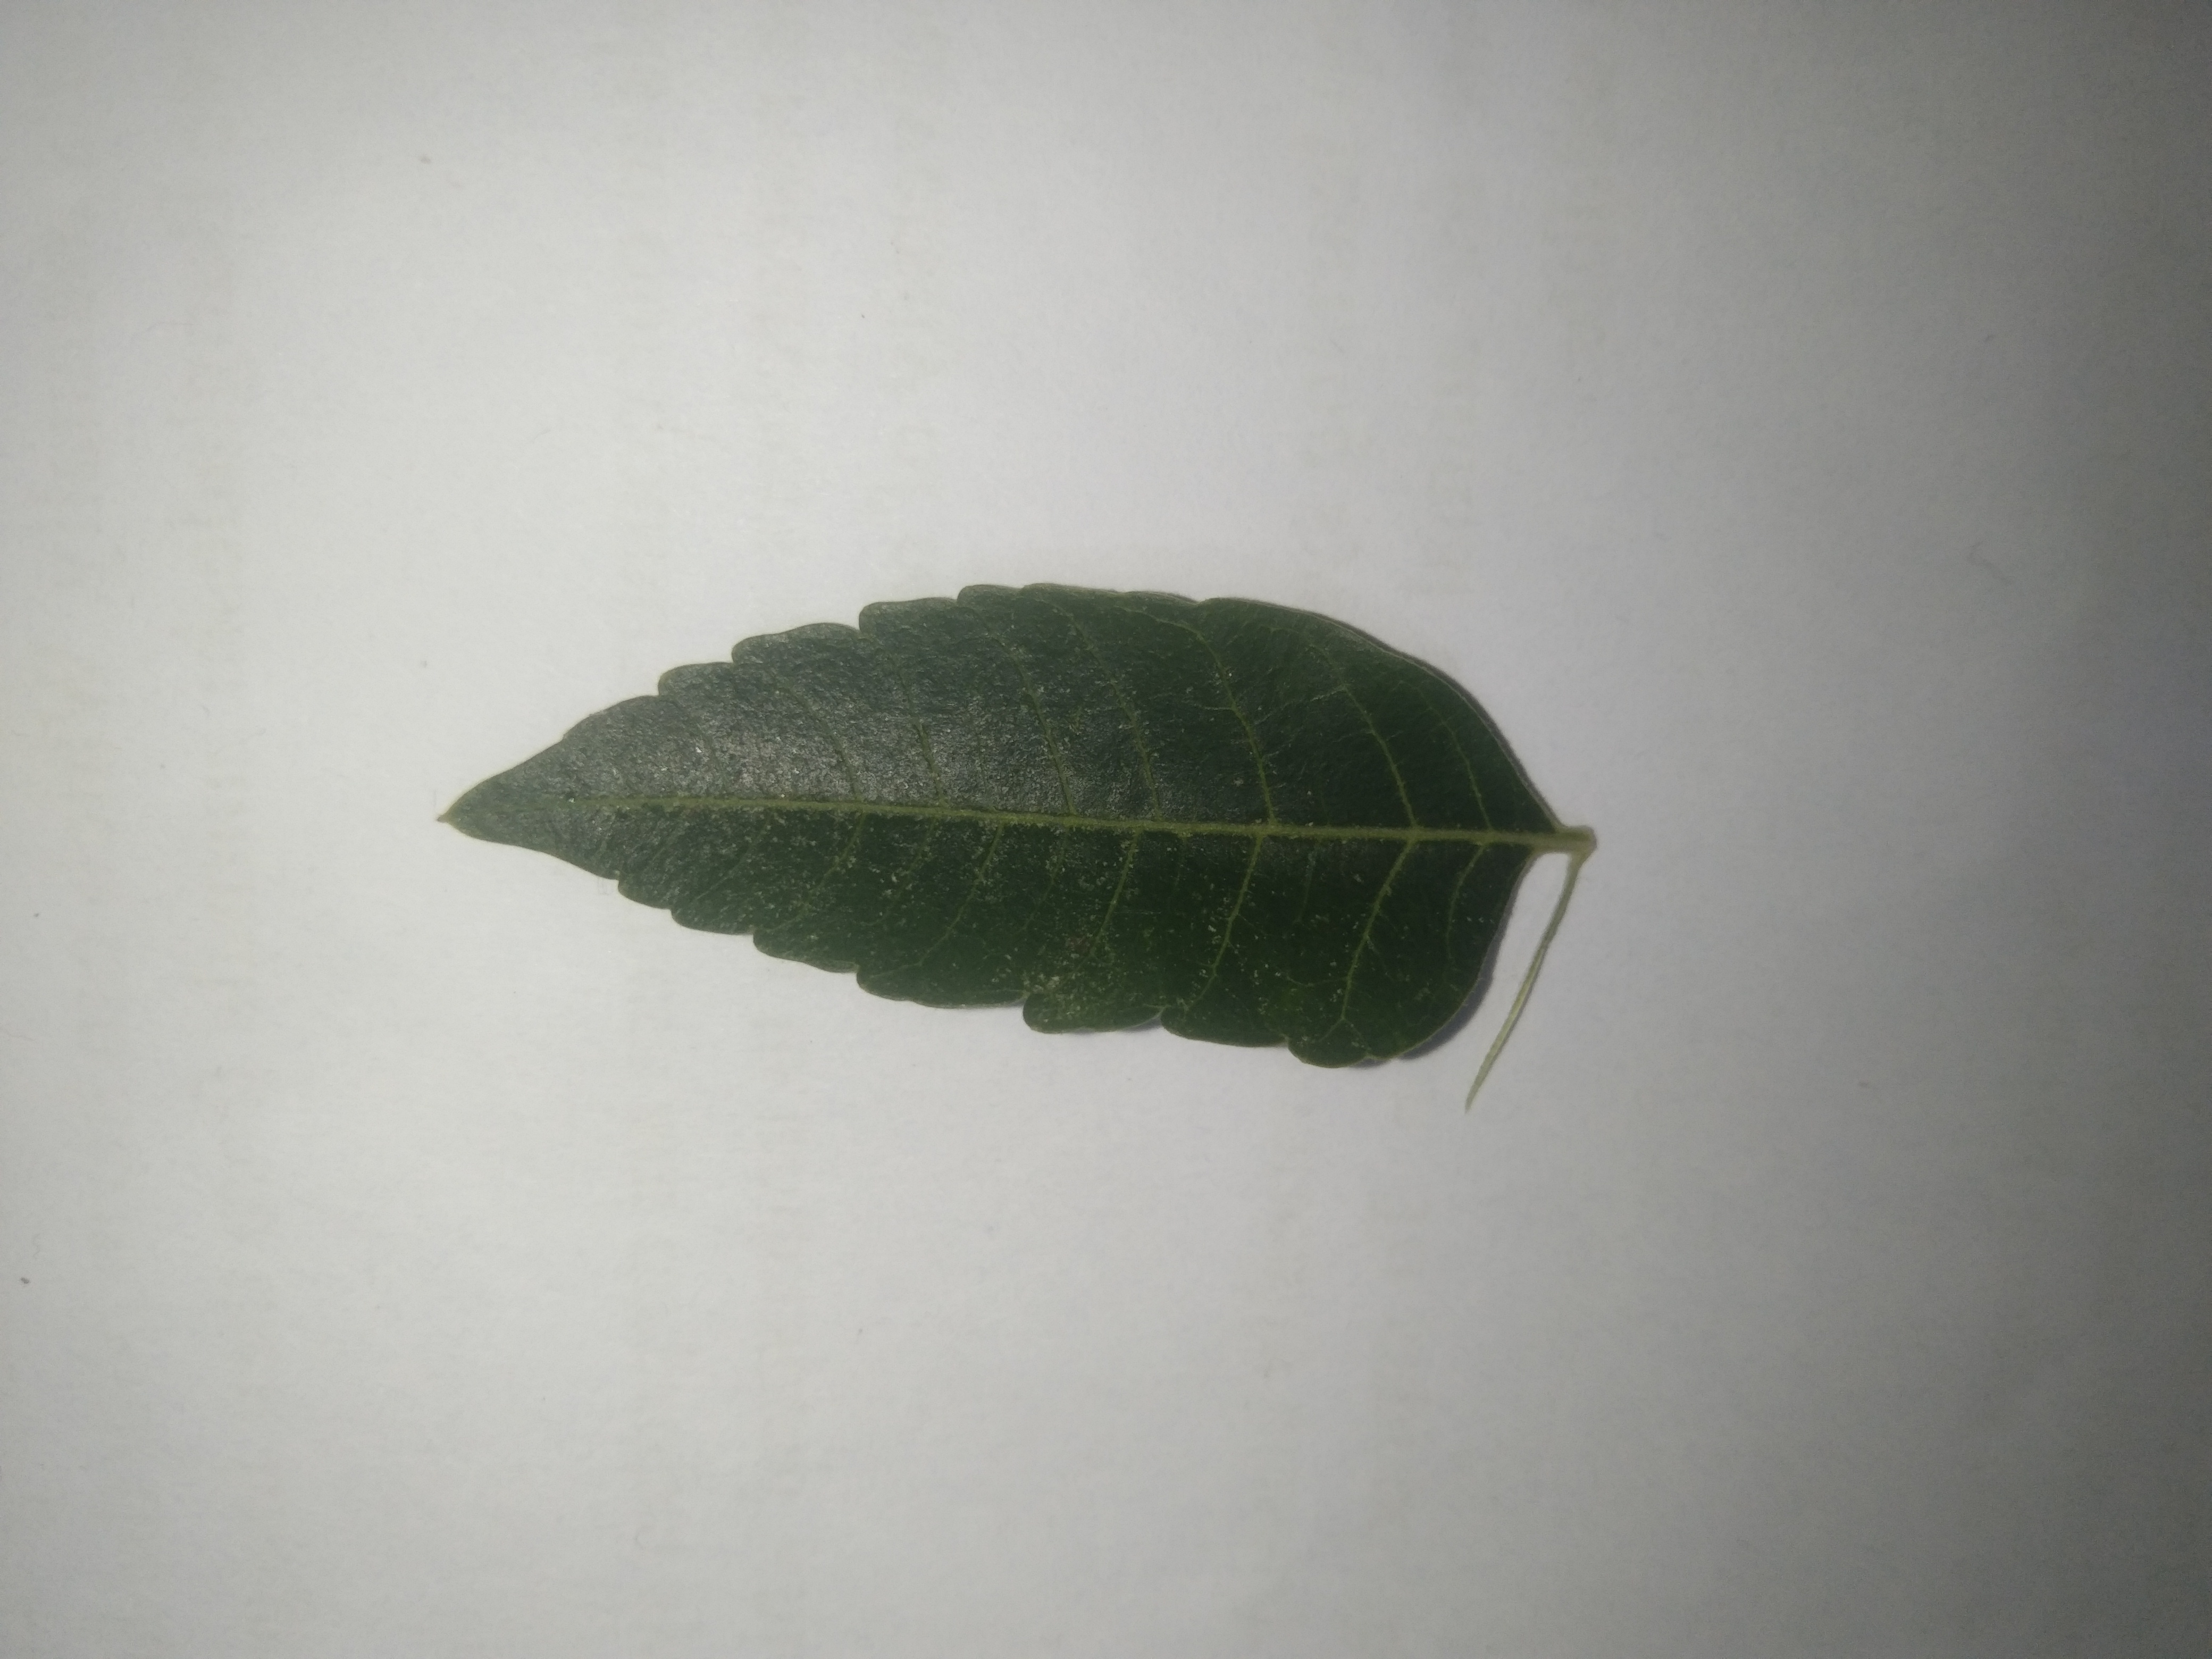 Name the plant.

neem
